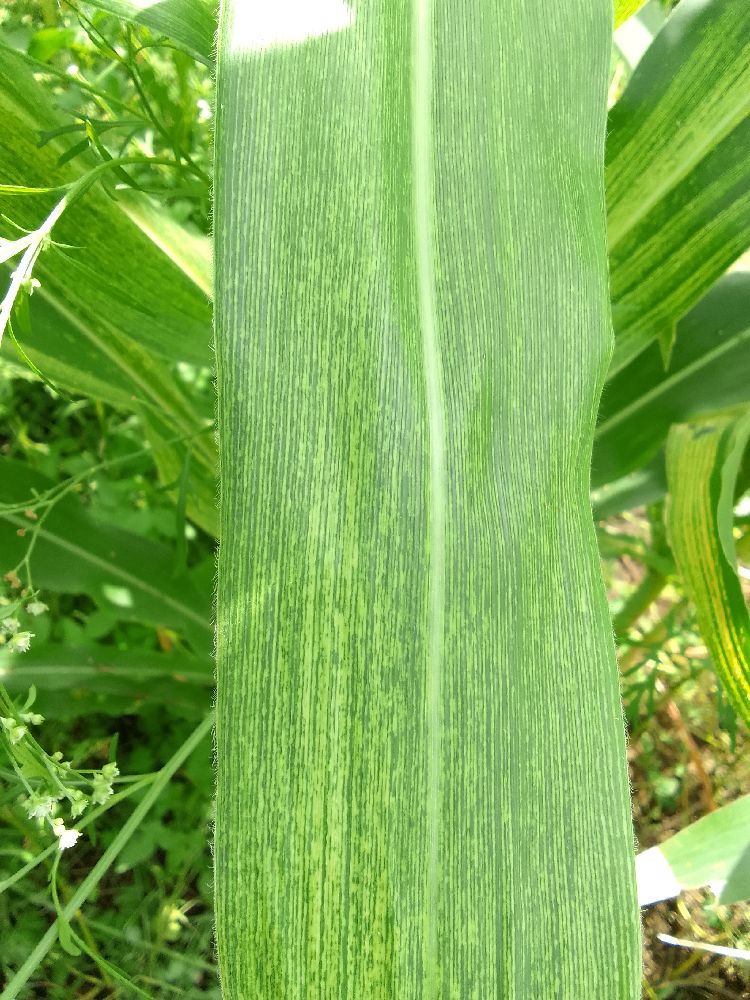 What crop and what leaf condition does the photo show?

maize, maize streak virus
